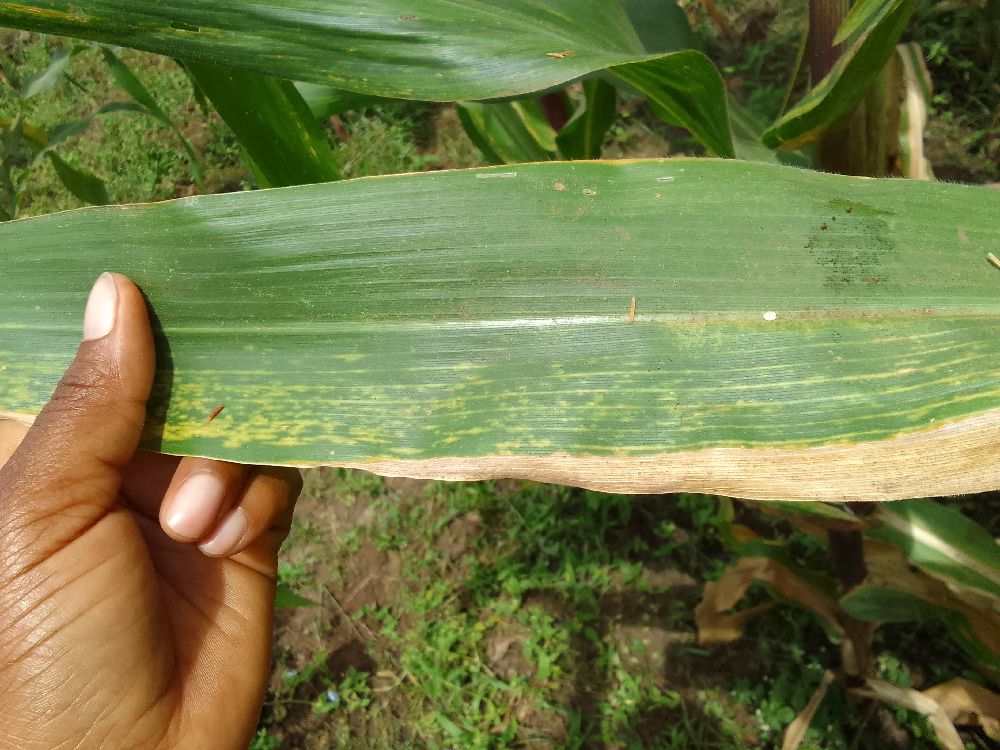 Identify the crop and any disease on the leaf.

maize, maize lethal necrosis
